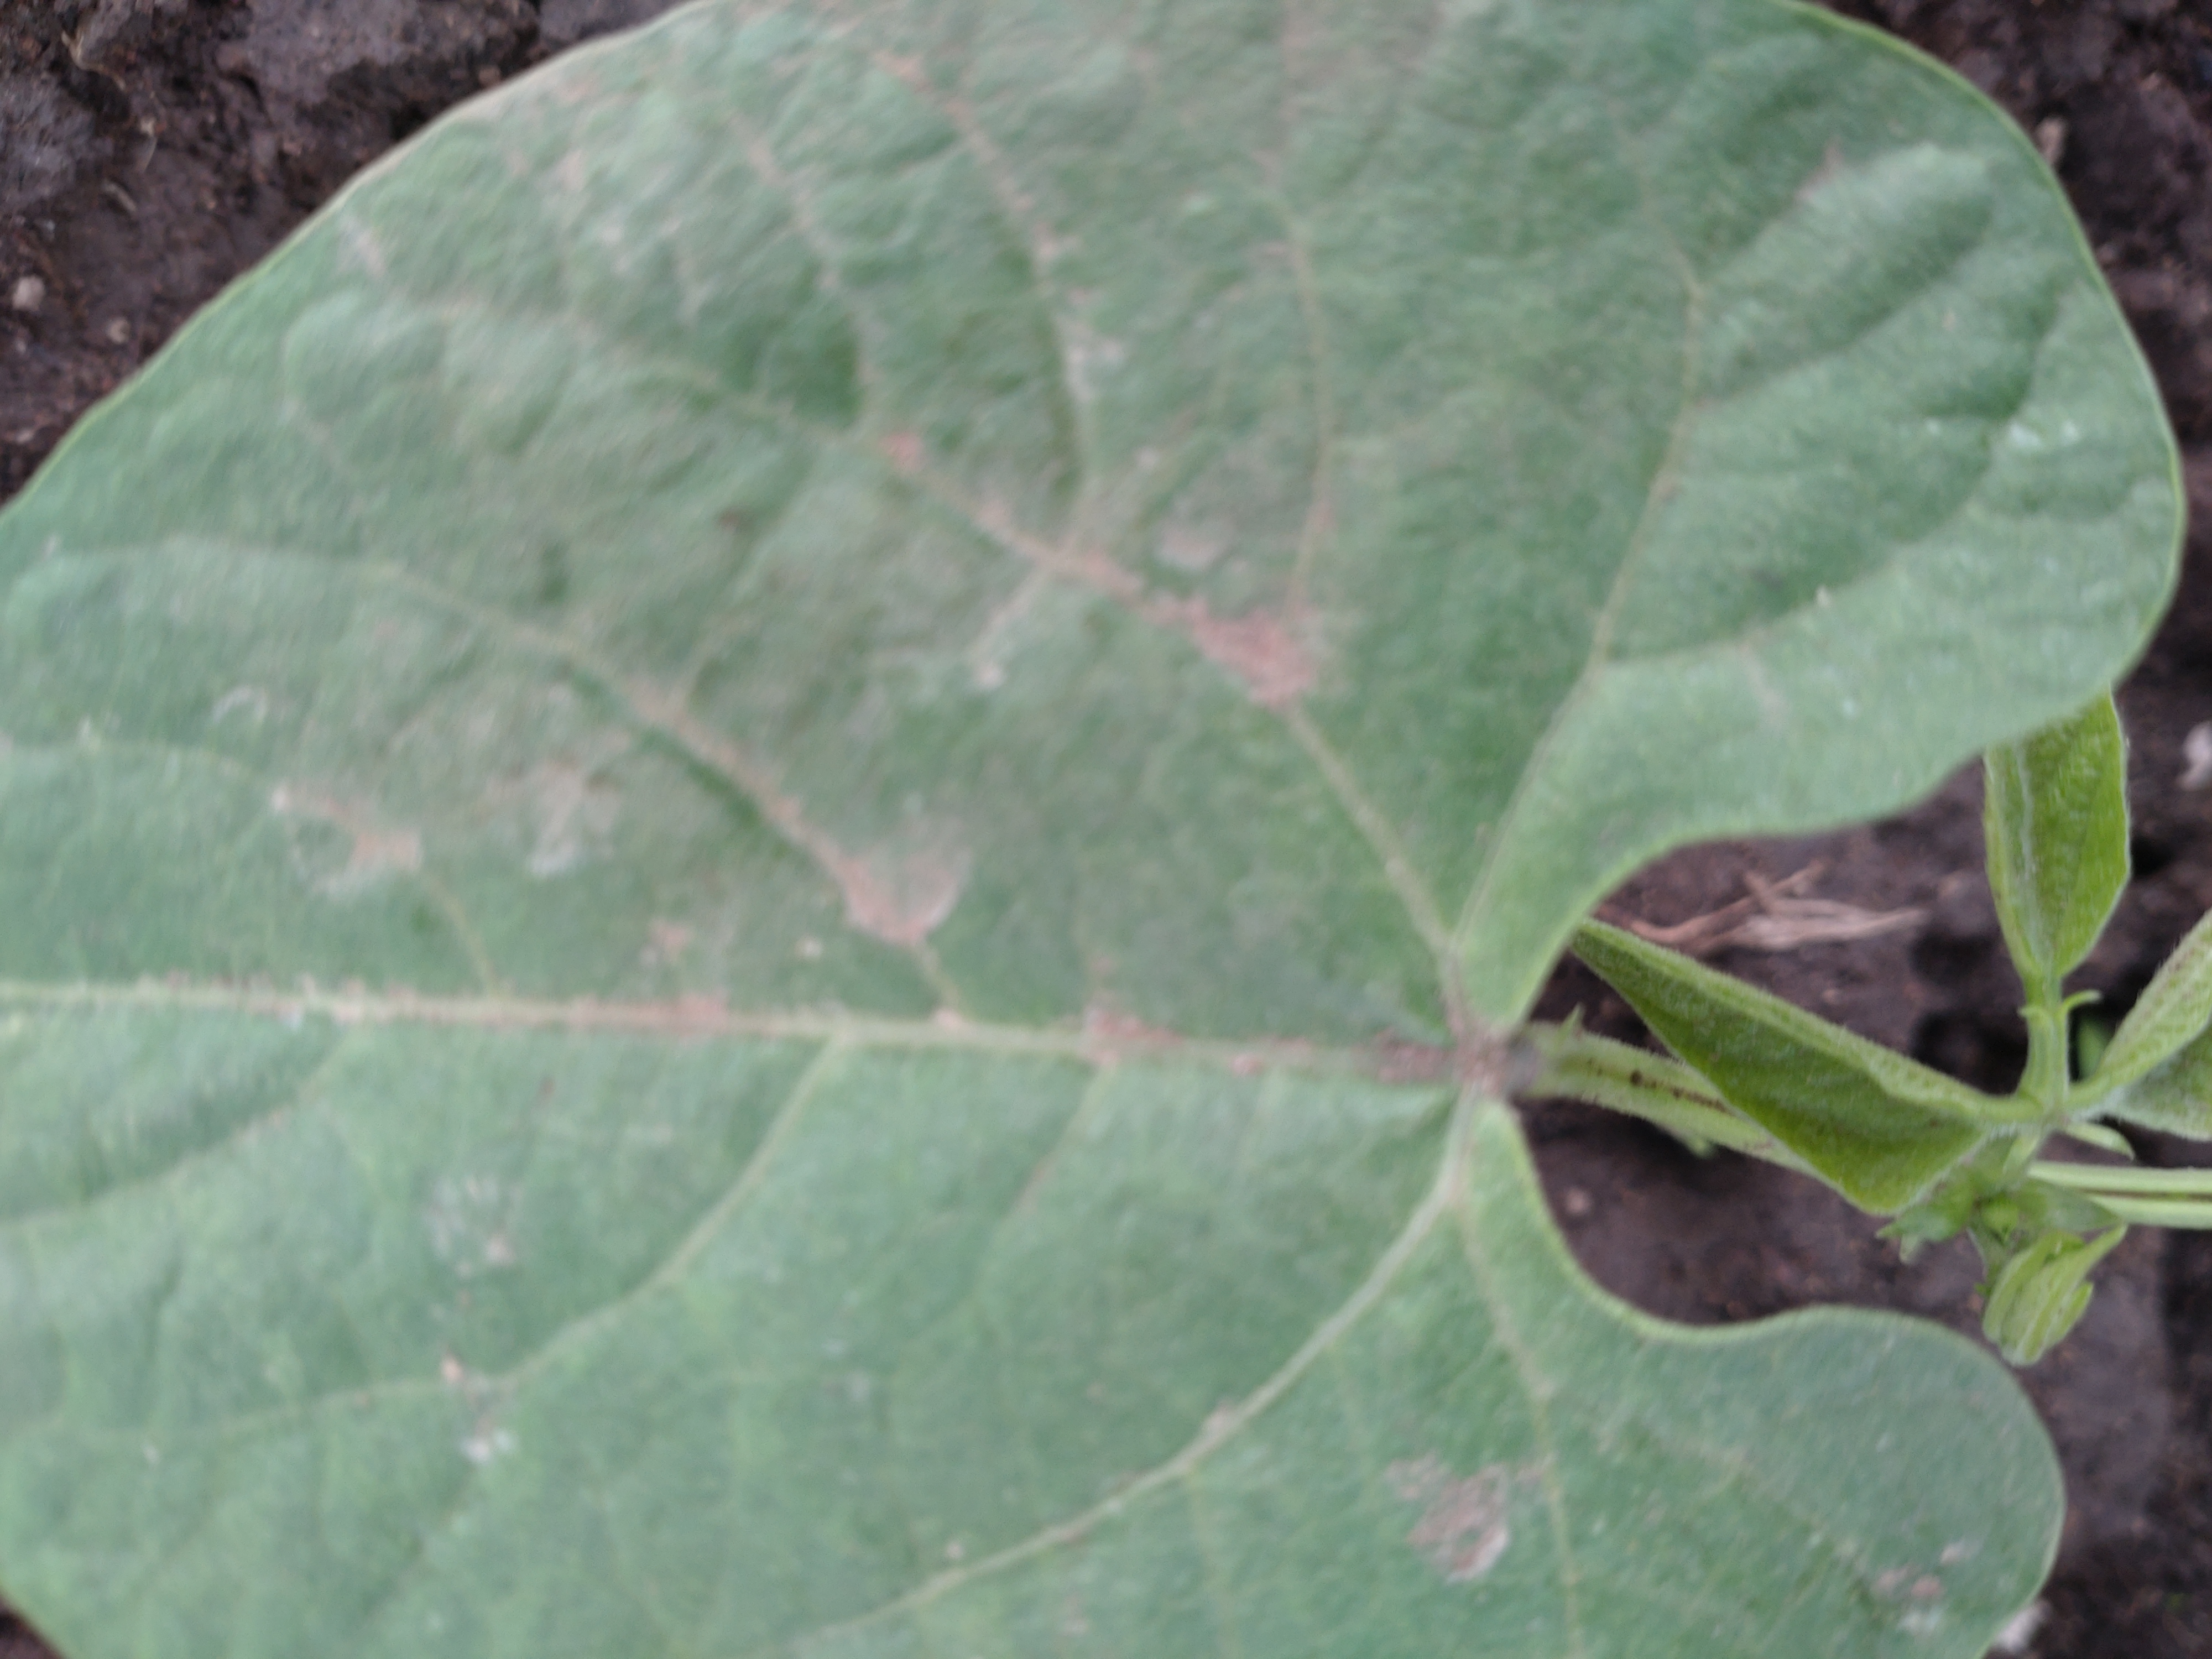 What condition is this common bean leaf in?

healthy
